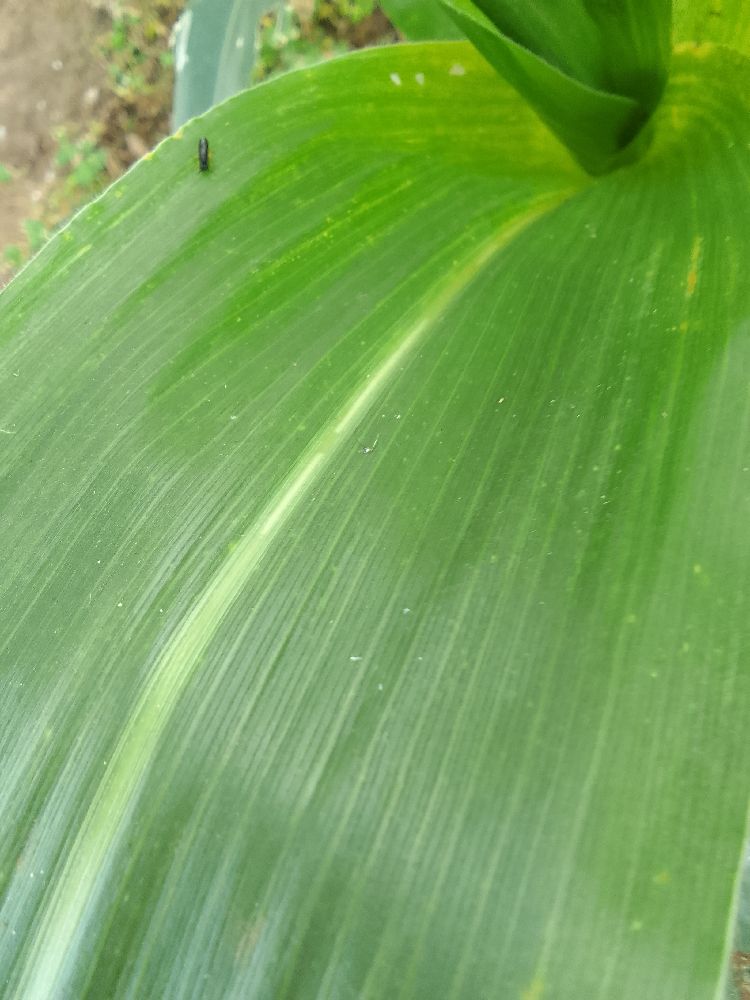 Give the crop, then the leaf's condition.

maize, healthy
